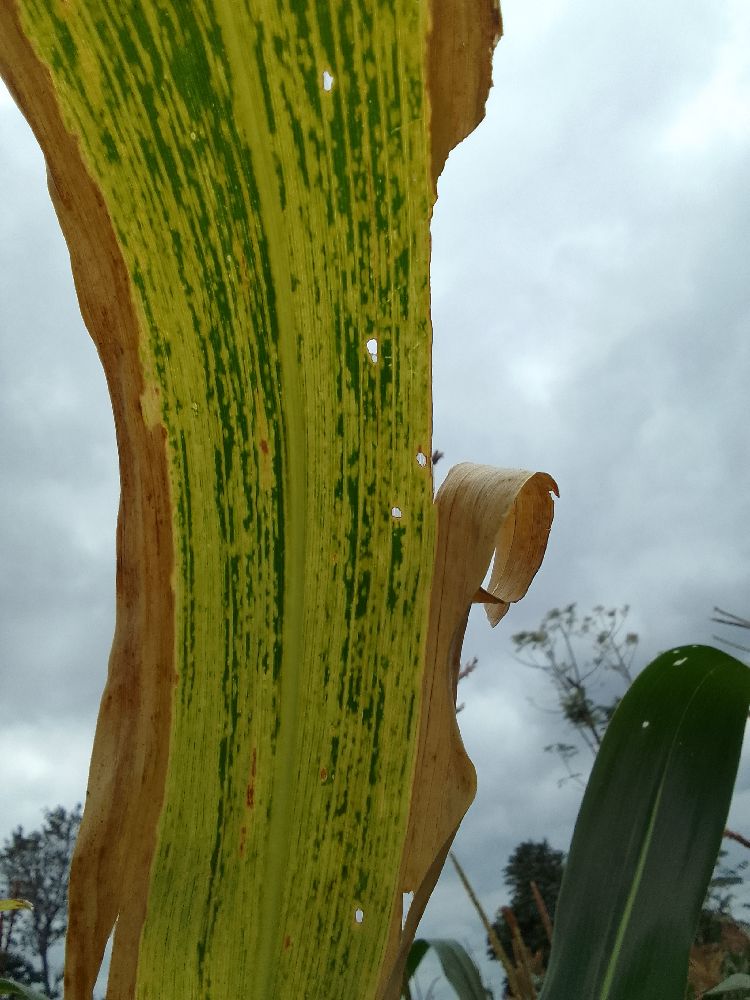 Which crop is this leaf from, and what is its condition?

maize, maize lethal necrosis
